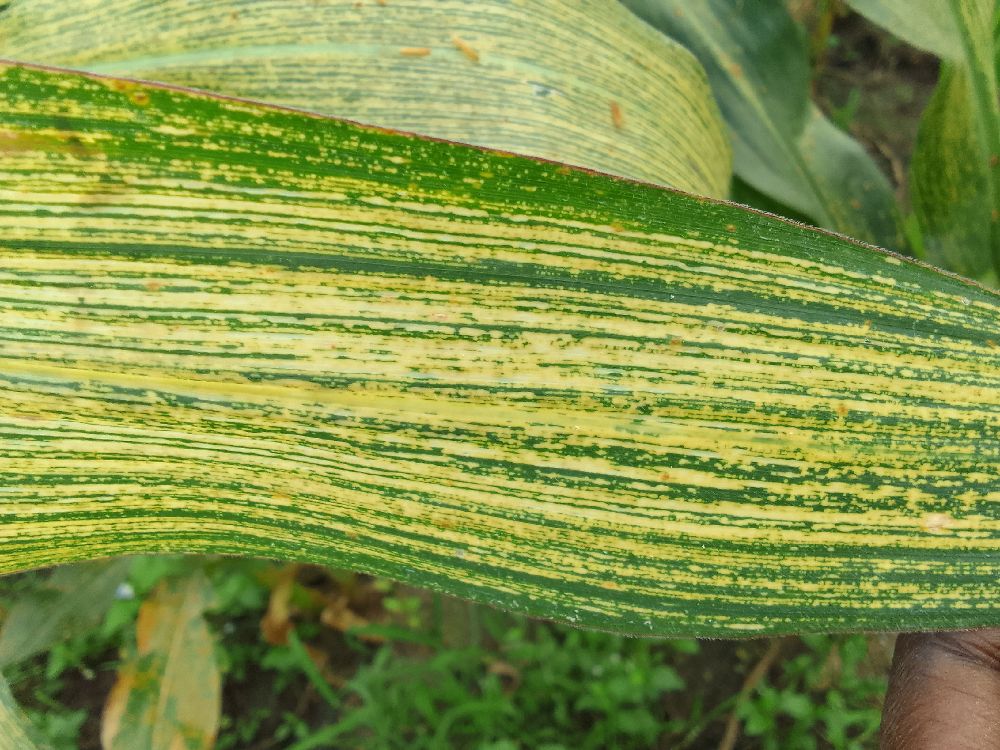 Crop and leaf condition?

maize, maize streak virus
